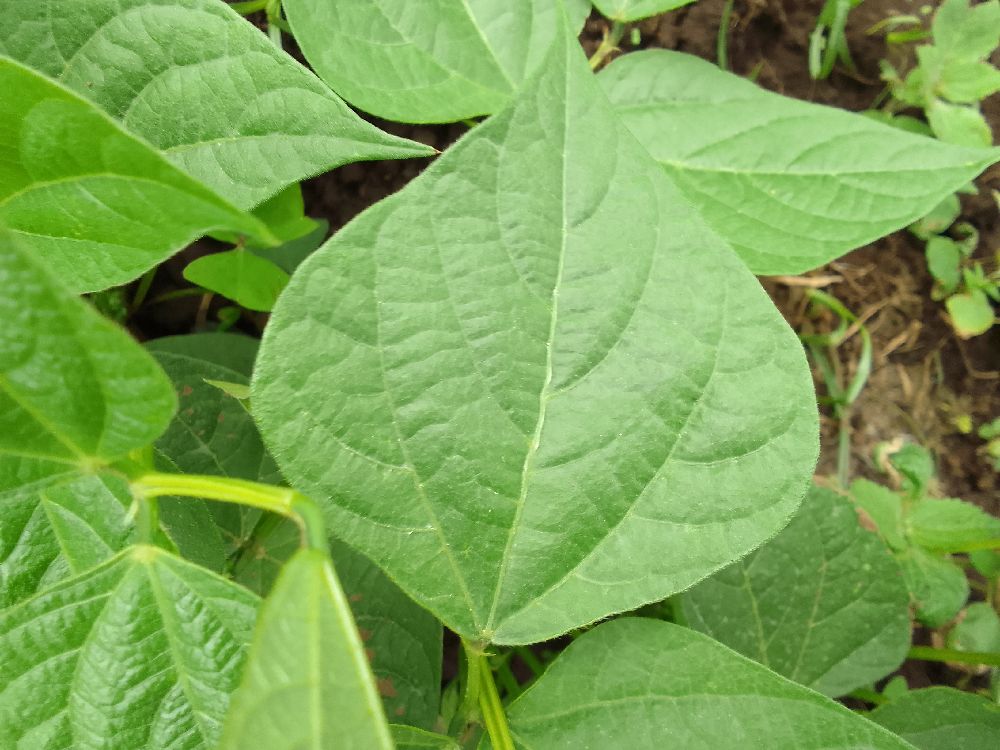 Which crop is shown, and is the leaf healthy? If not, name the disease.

common bean, healthy
